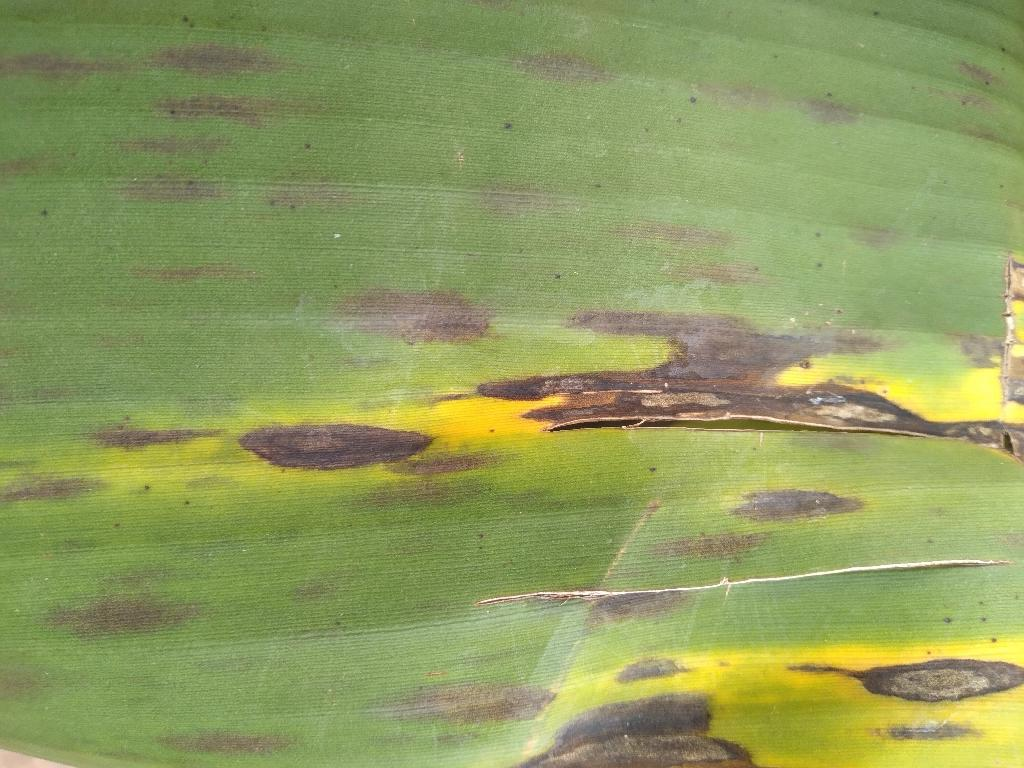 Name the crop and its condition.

banana, black sigatoka
